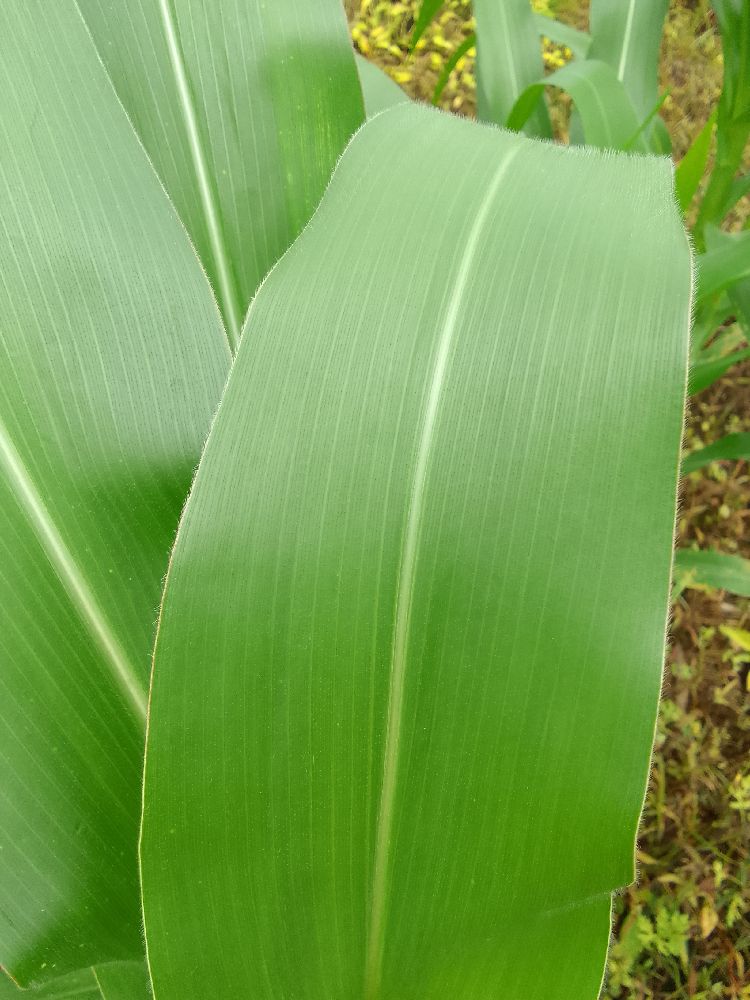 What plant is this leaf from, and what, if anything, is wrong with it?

maize, healthy
